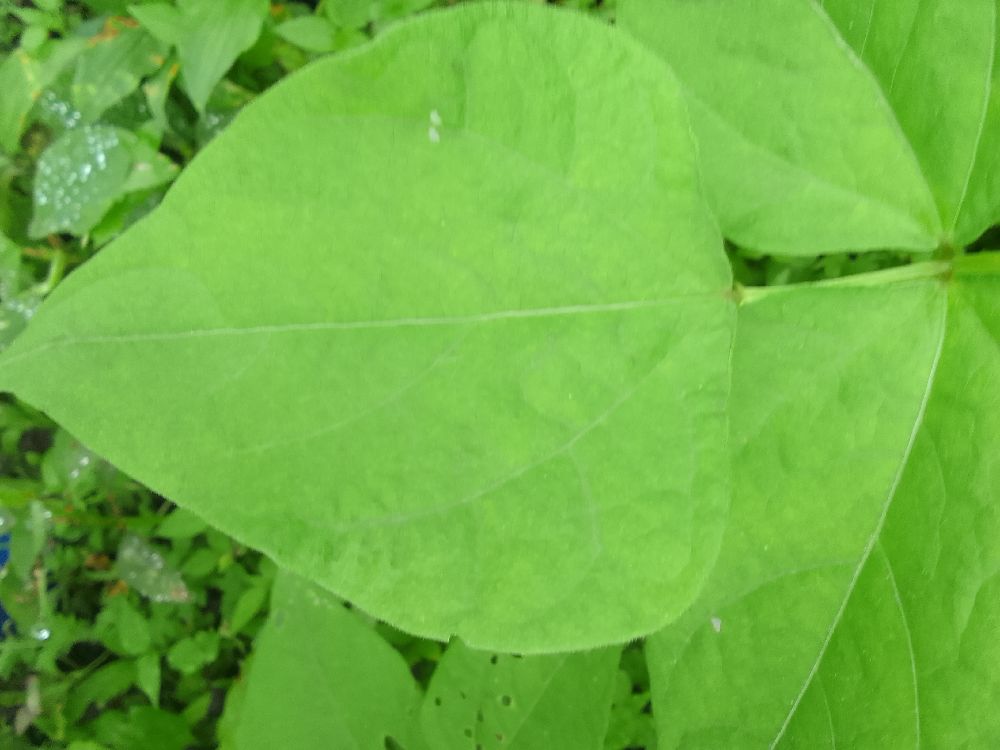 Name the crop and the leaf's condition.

common bean, healthy
